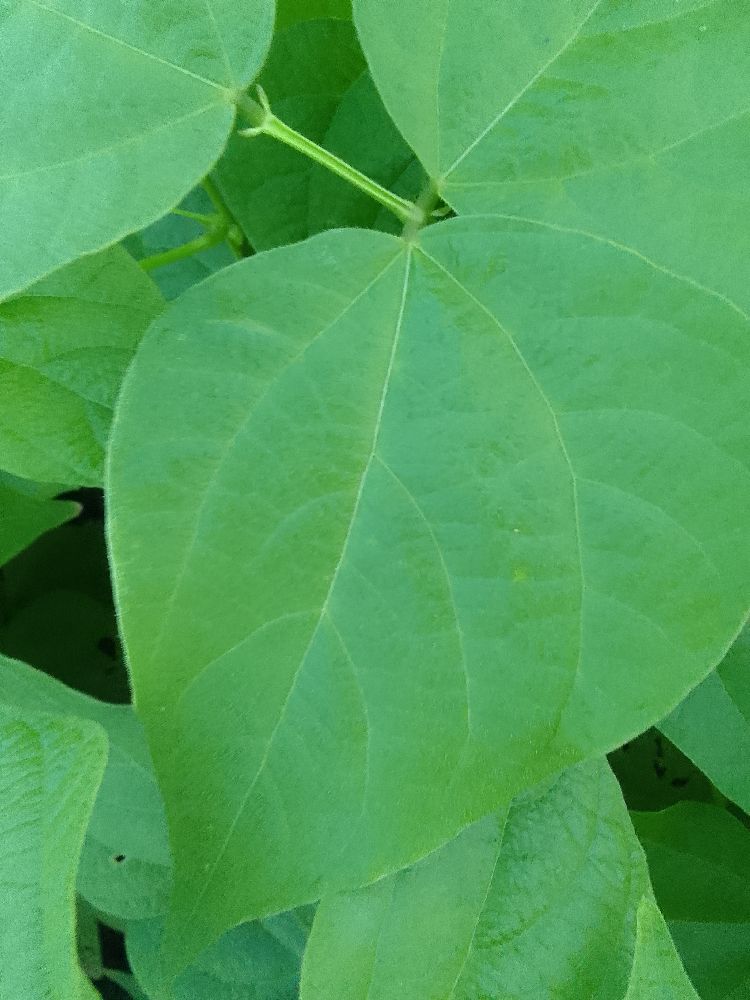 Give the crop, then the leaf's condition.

common bean, healthy
